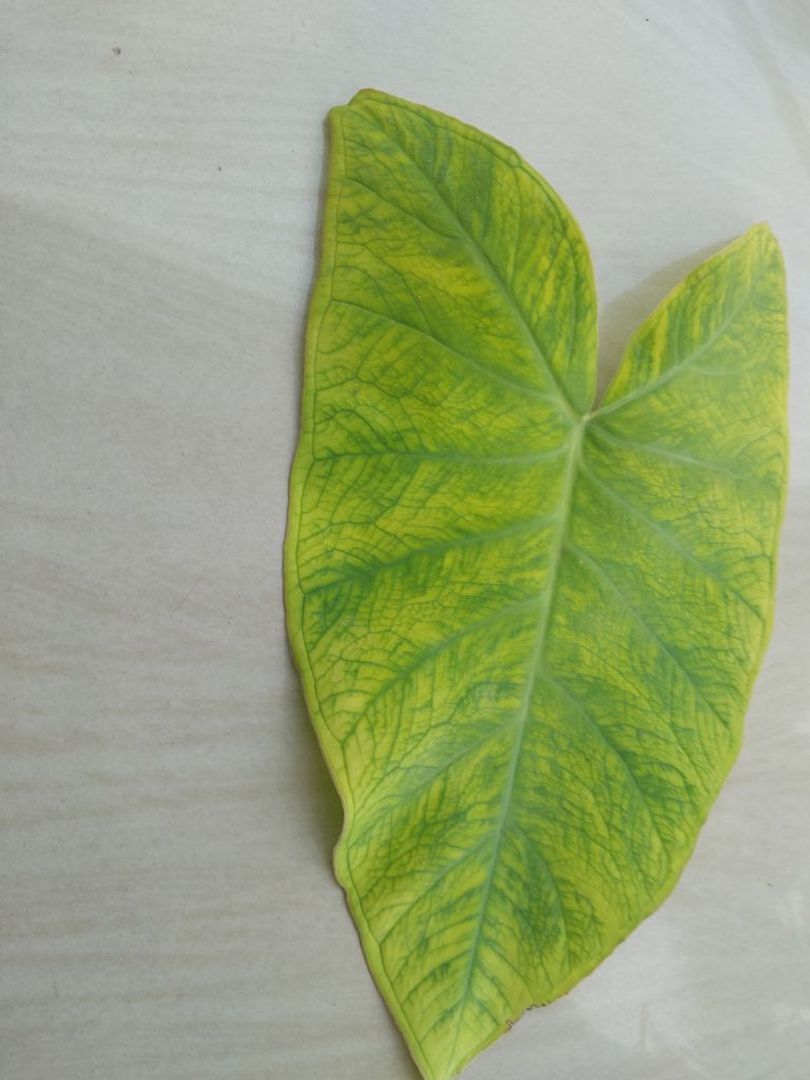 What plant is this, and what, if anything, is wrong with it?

taro, mosaic
